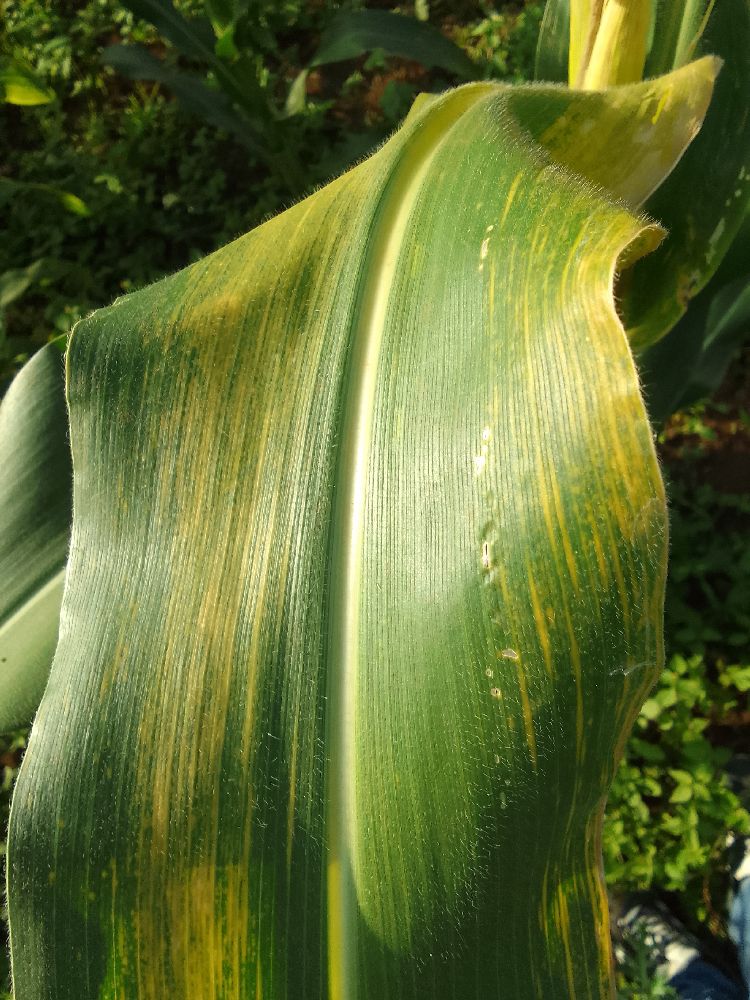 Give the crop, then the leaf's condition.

maize, maize lethal necrosis
